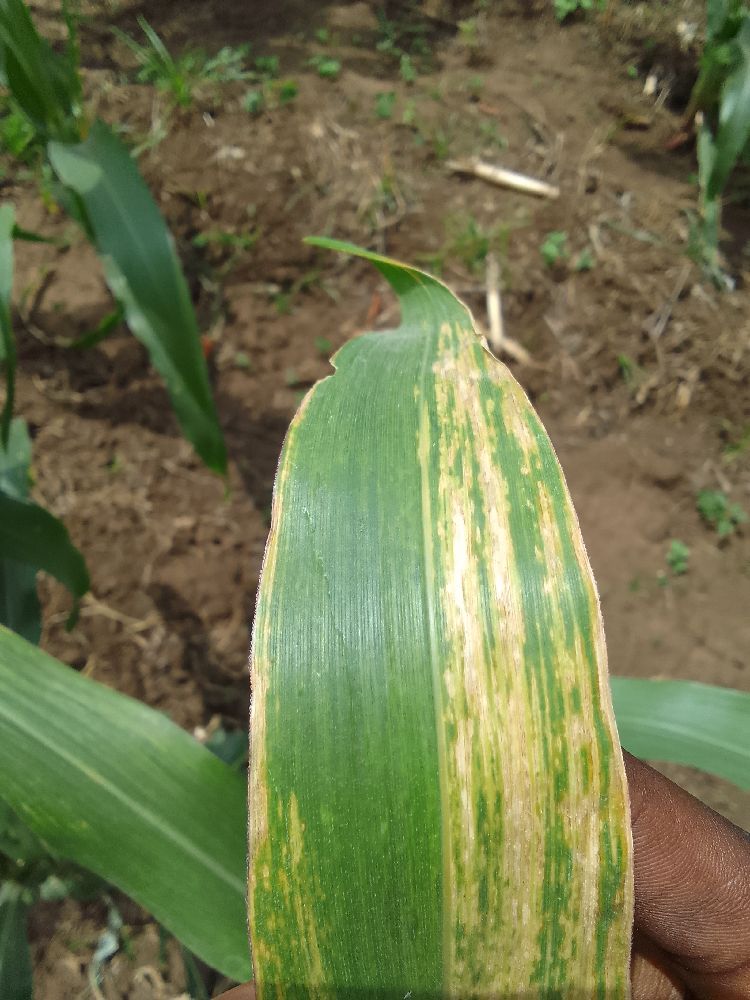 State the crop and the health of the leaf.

maize, maize lethal necrosis
